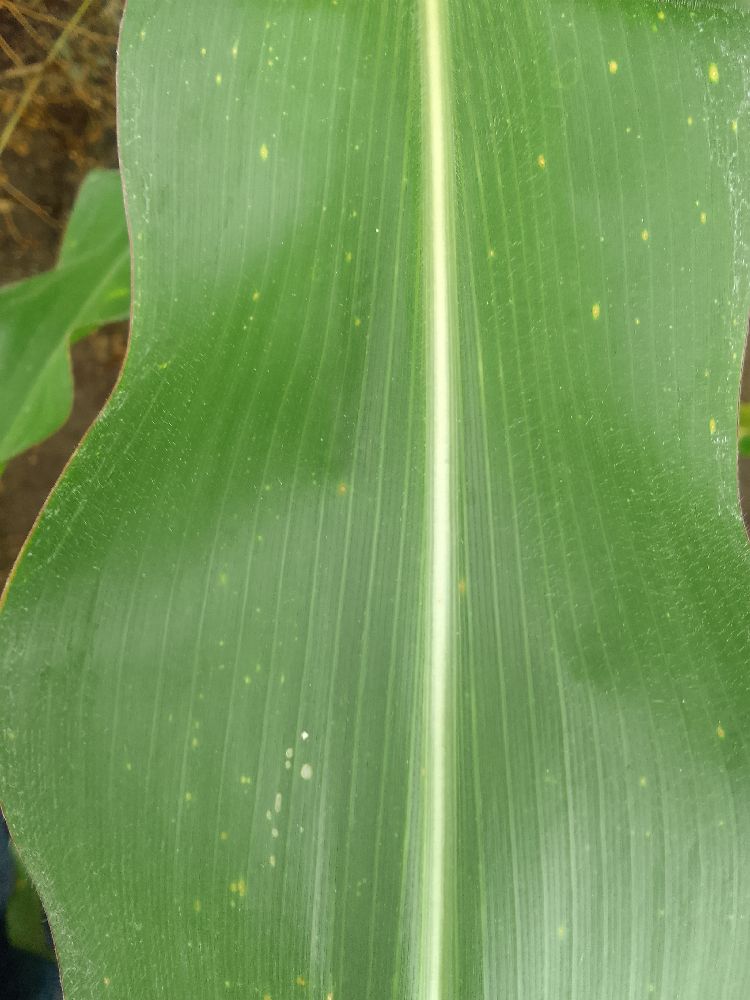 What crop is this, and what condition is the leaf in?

maize, healthy
